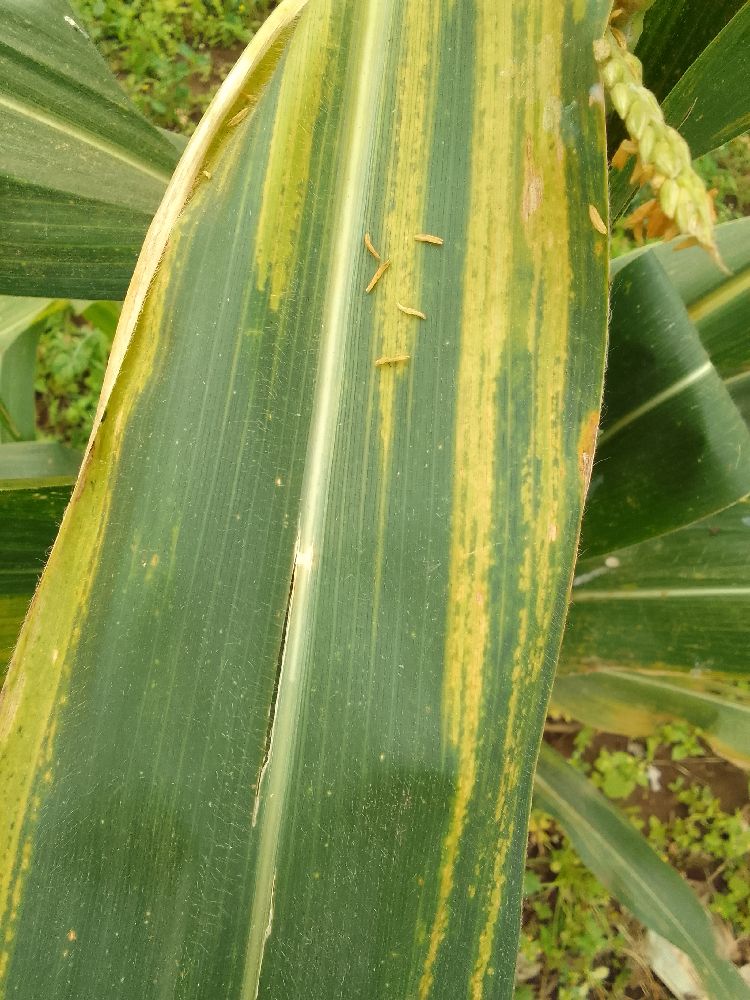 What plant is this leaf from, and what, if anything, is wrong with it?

maize, maize lethal necrosis
